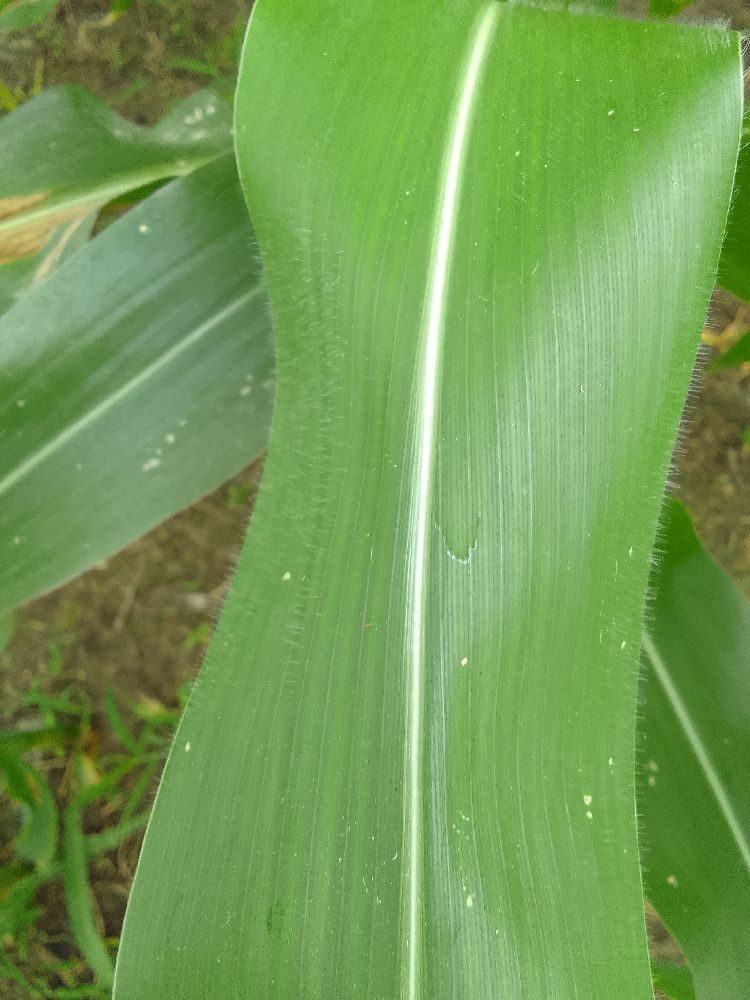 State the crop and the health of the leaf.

maize, healthy
